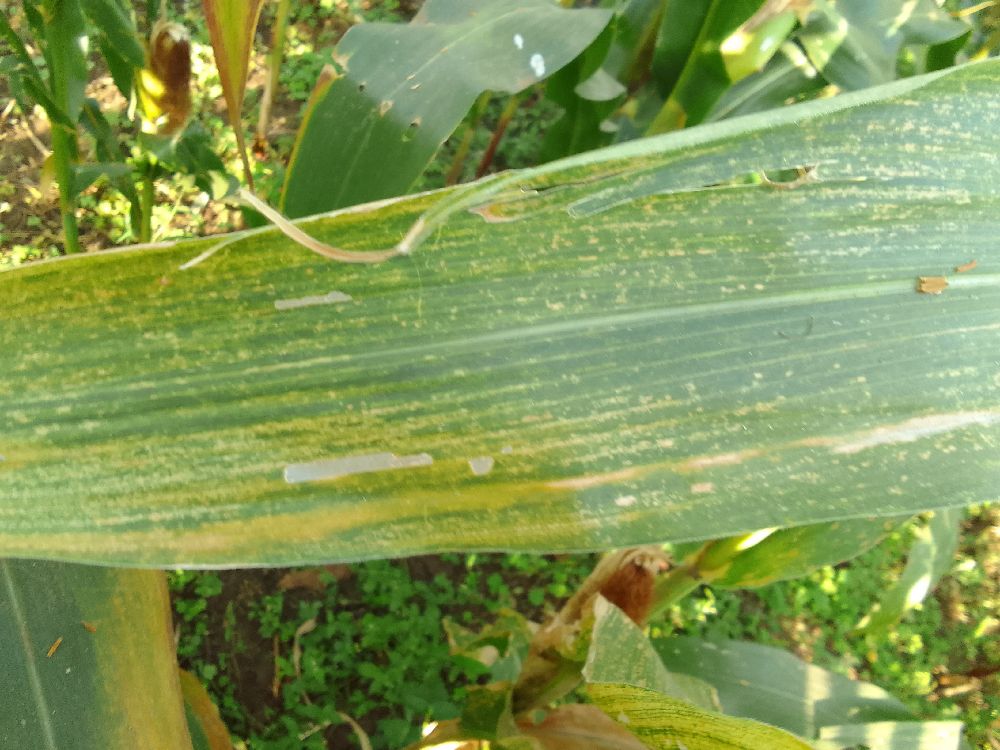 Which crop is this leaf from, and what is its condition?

maize, maize lethal necrosis
